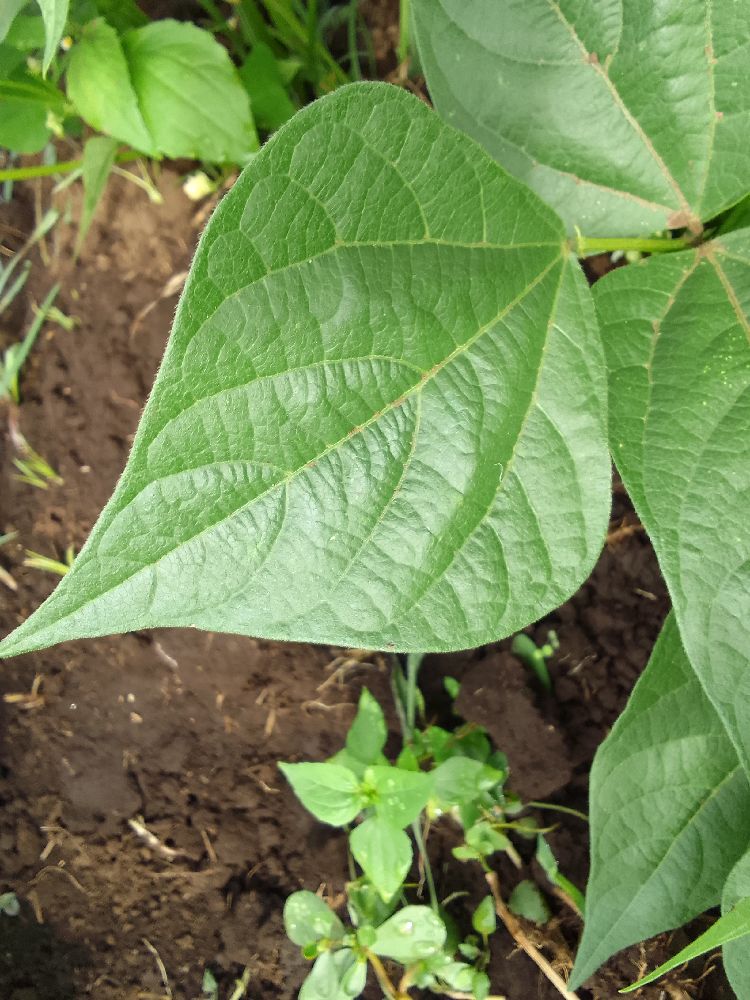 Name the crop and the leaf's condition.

common bean, healthy
